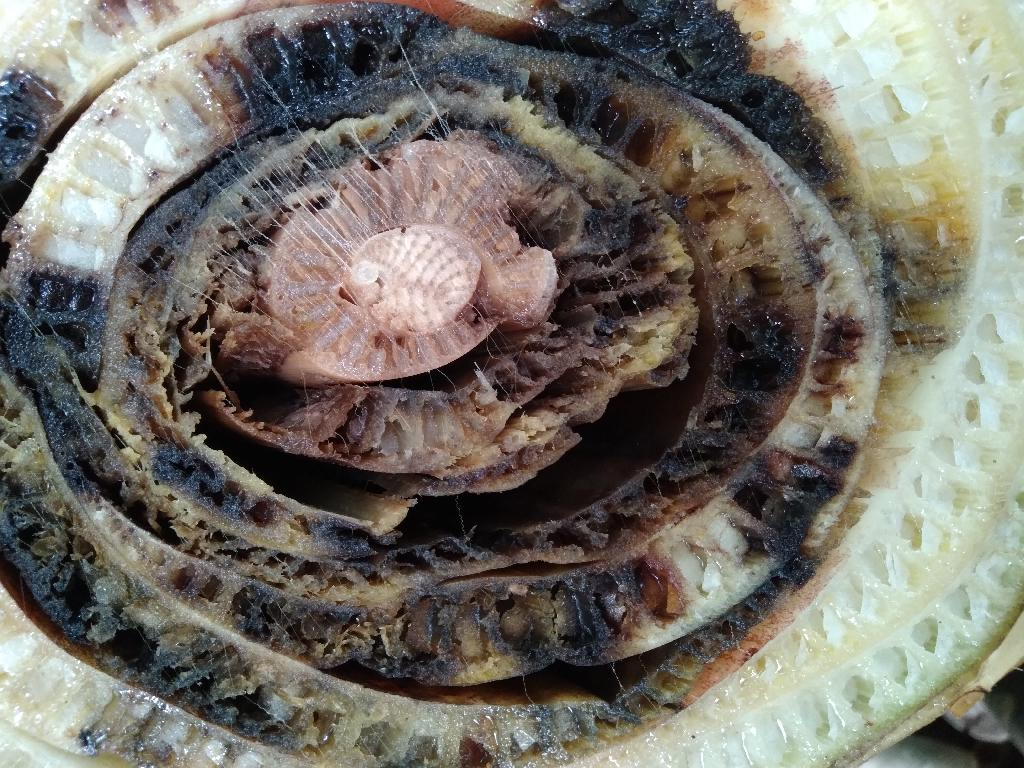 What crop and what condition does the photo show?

banana, fusarium wilt race 1
